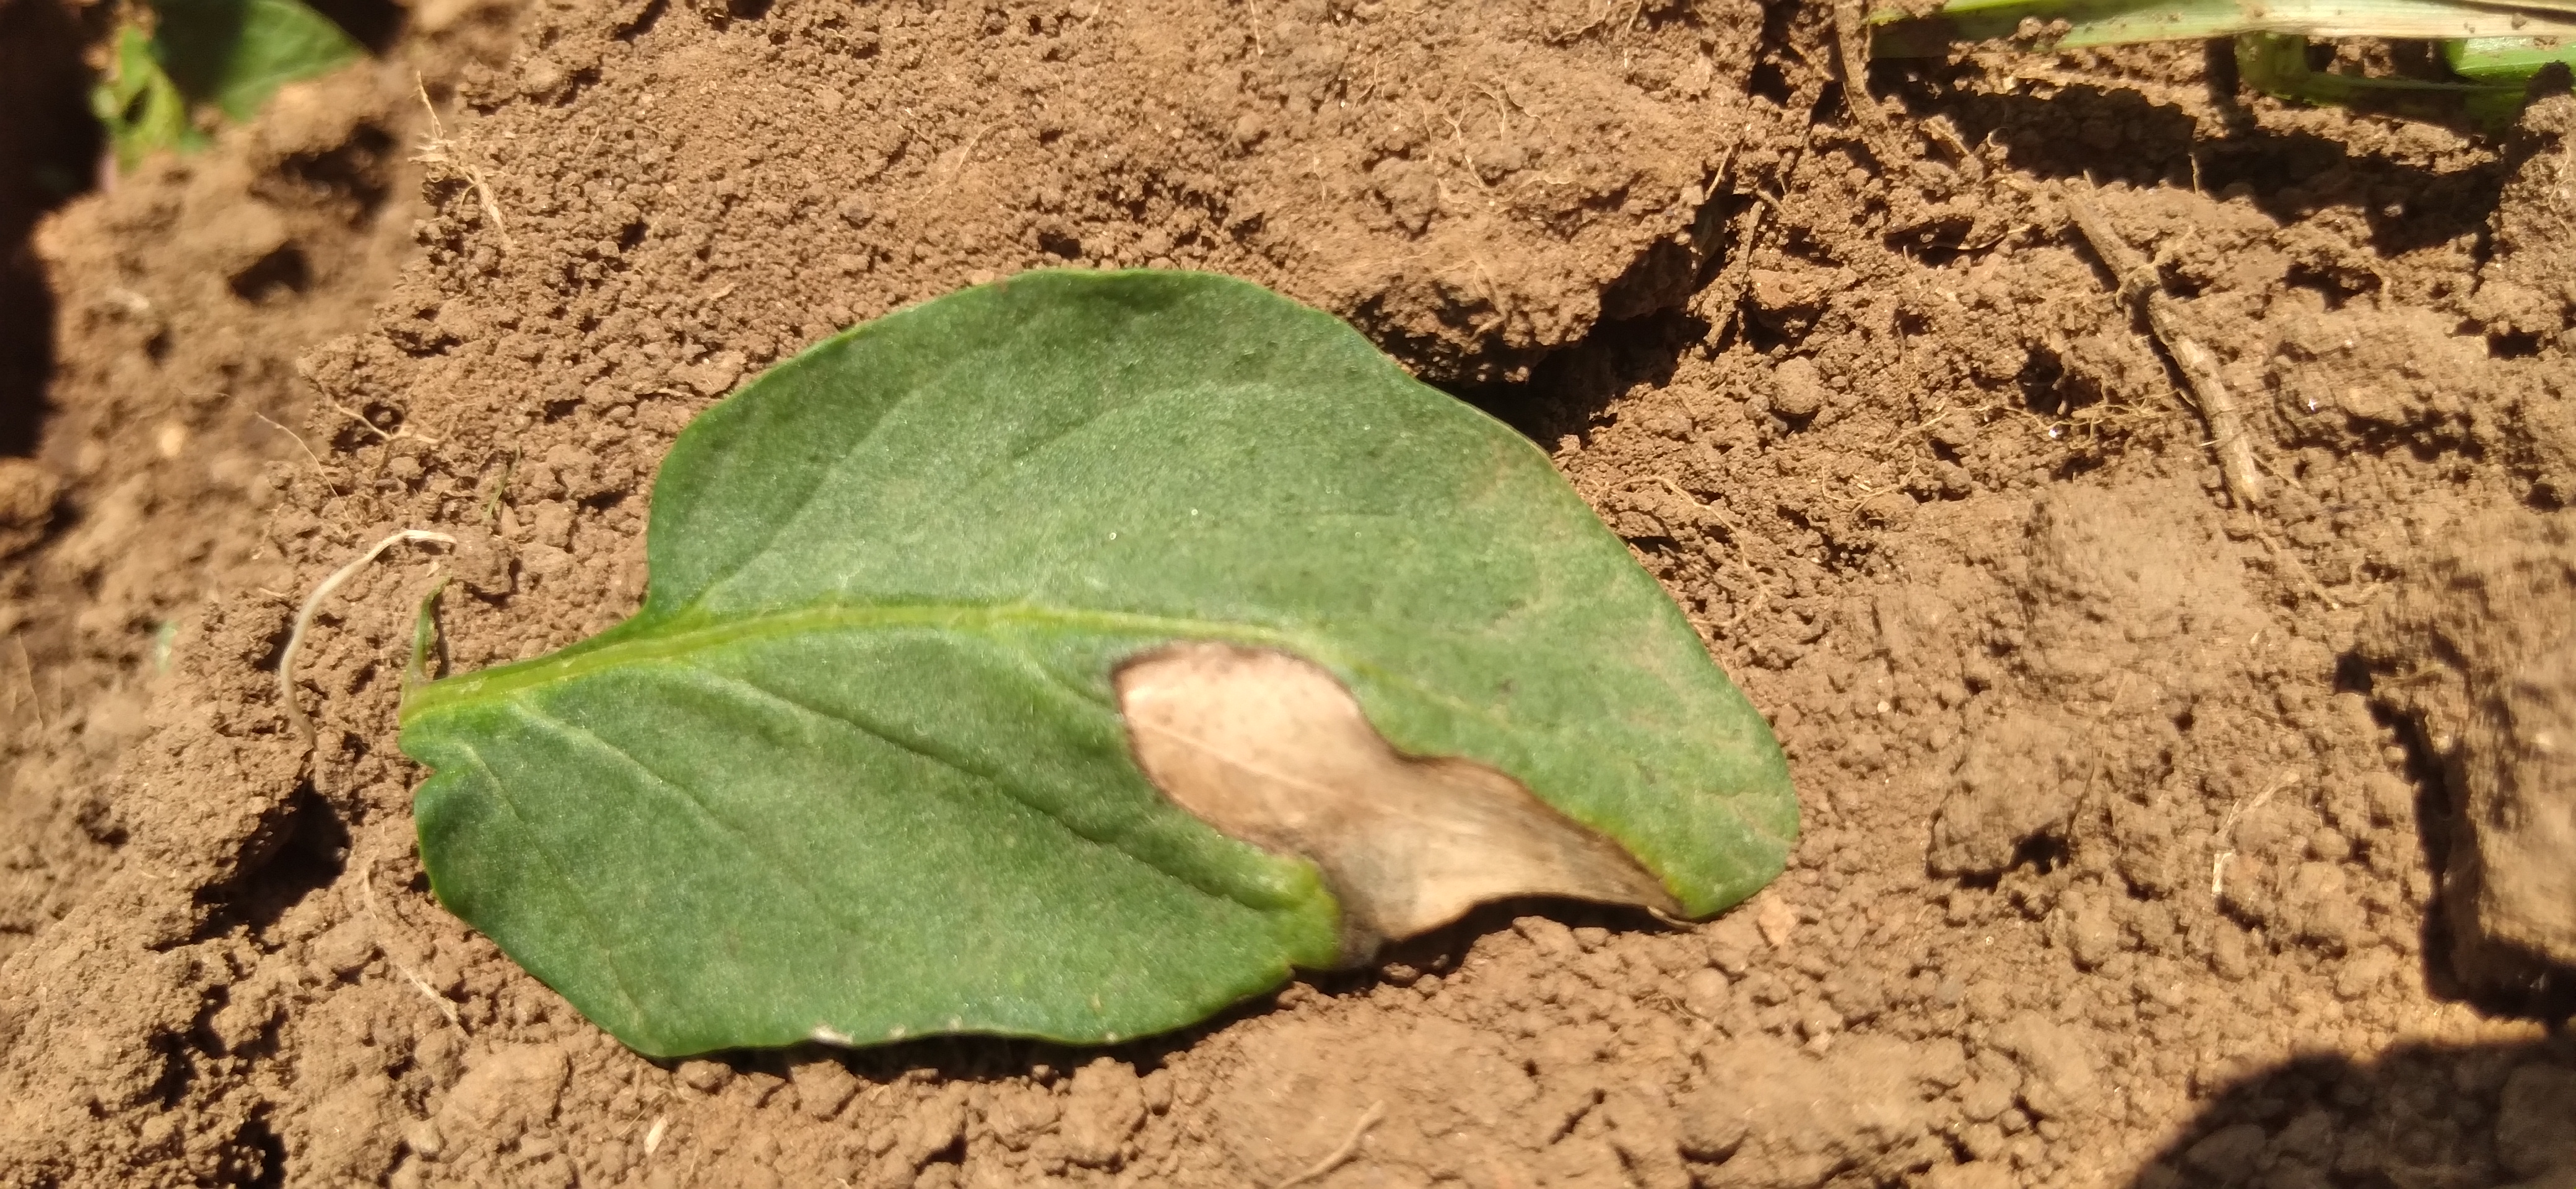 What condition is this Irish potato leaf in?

early blight
